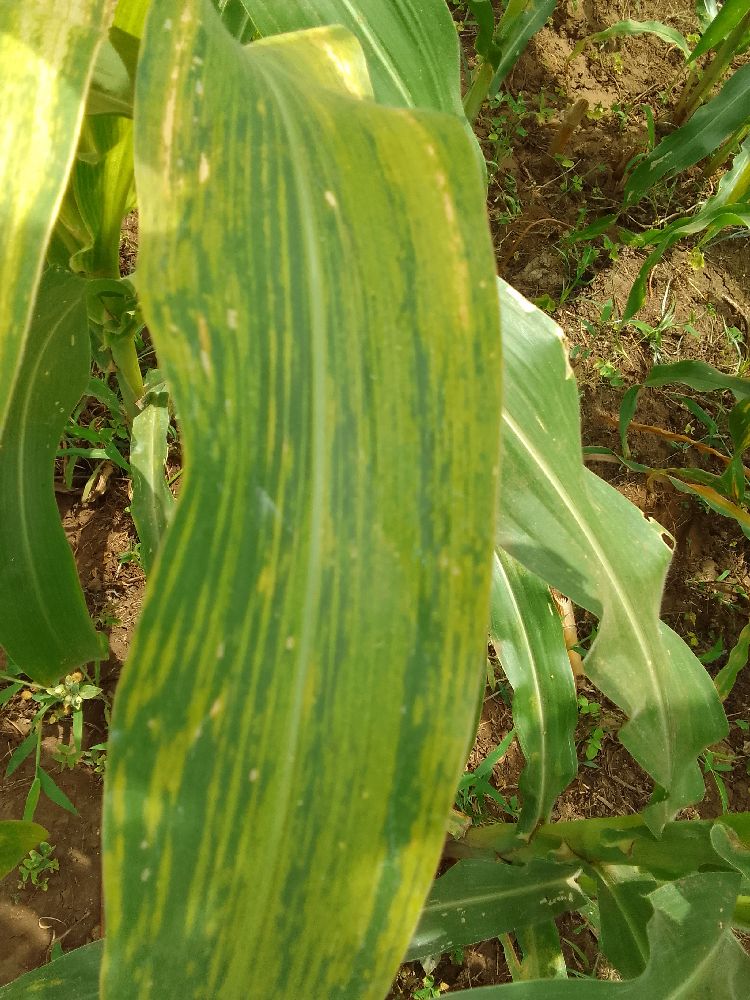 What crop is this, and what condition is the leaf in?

maize, maize lethal necrosis
